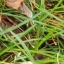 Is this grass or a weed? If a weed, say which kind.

grass
